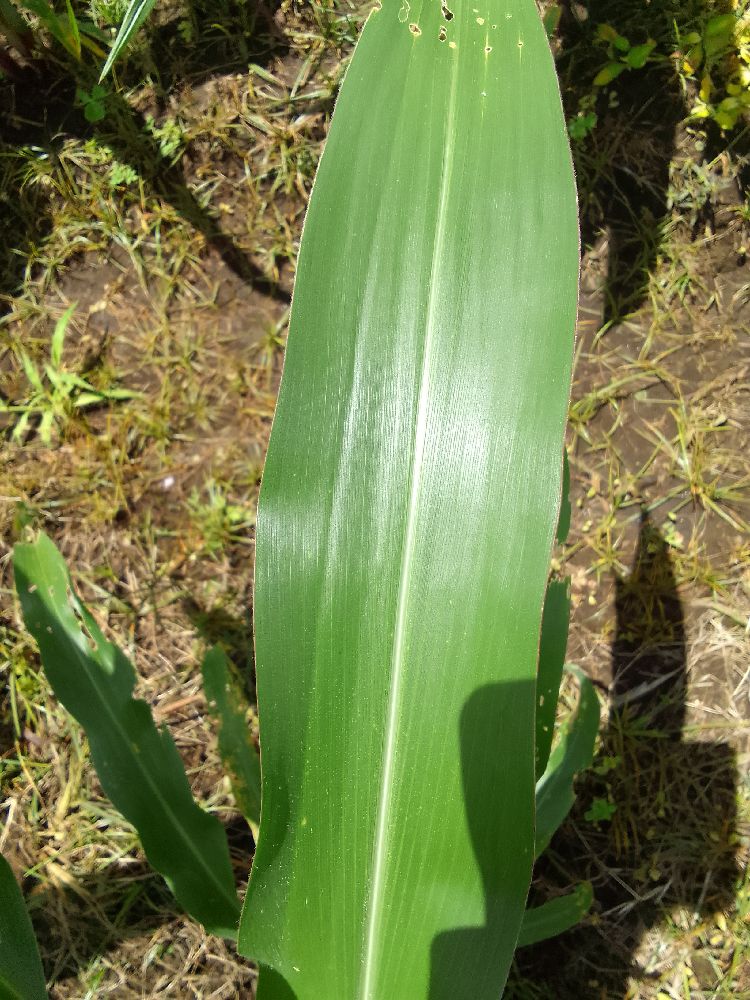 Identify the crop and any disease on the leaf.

maize, healthy
